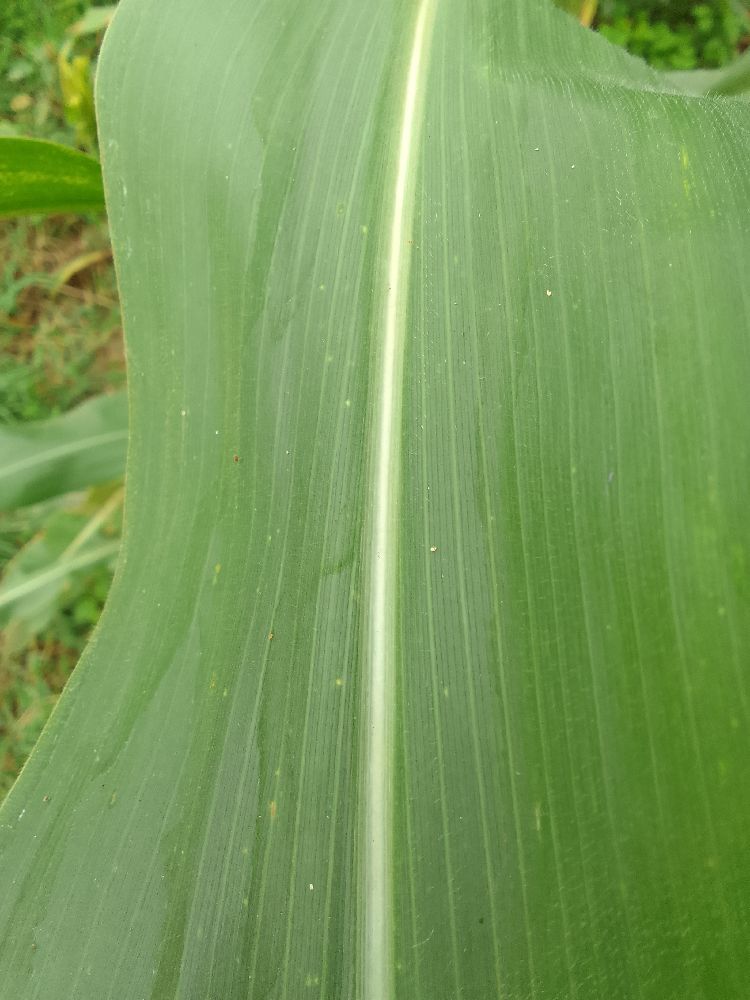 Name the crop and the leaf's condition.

maize, healthy
